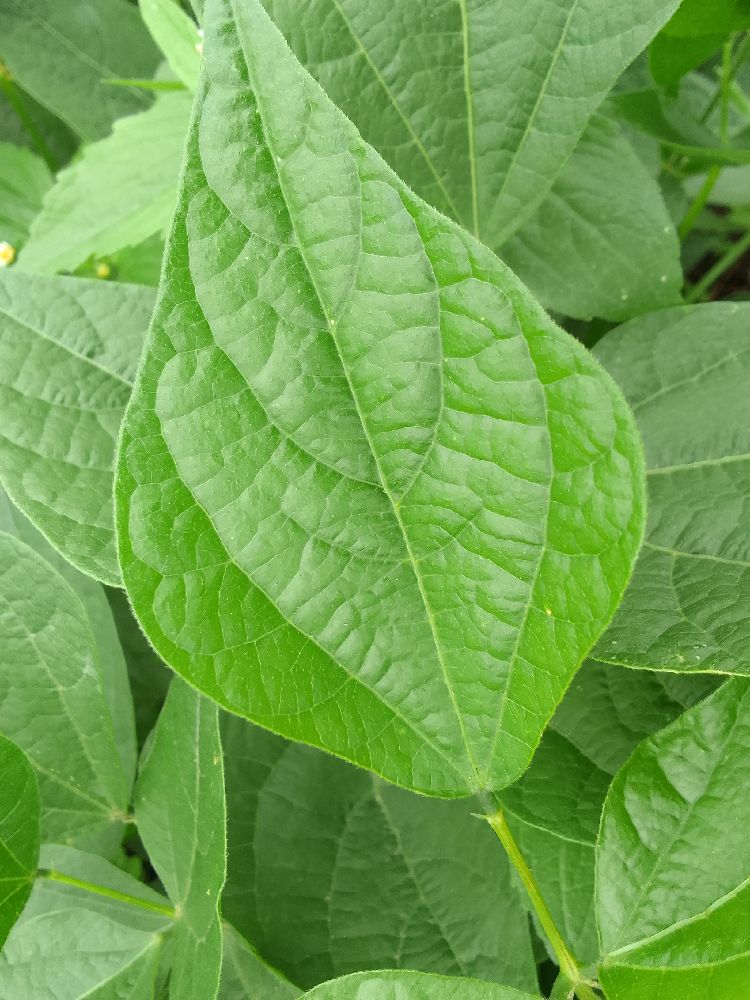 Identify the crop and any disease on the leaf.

common bean, healthy
